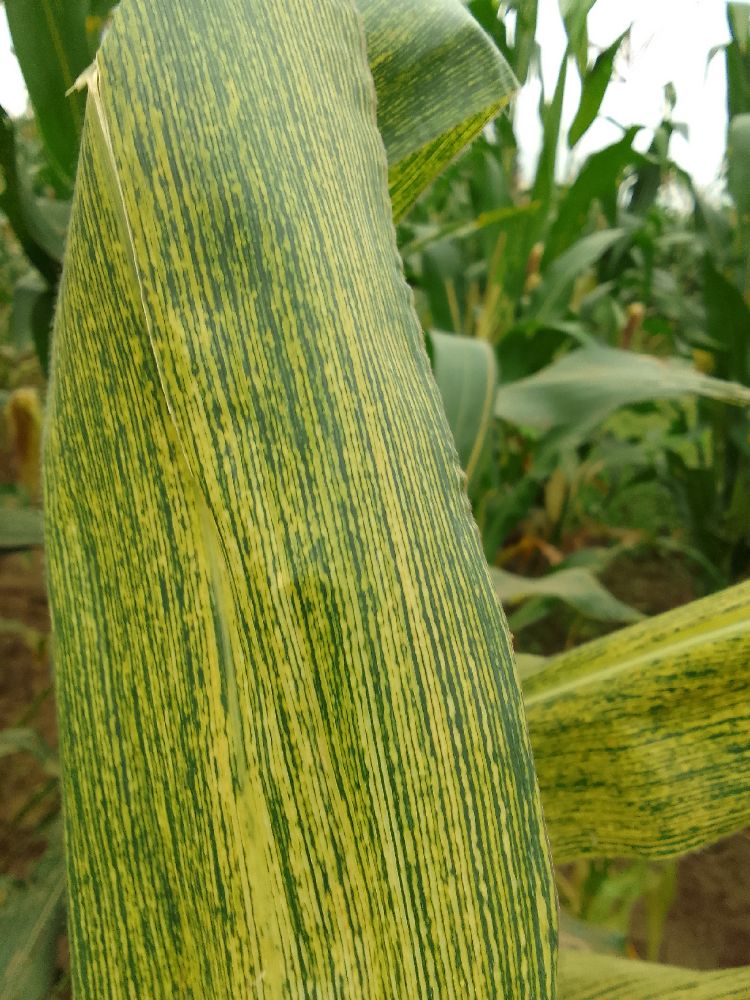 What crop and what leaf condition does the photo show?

maize, maize streak virus
